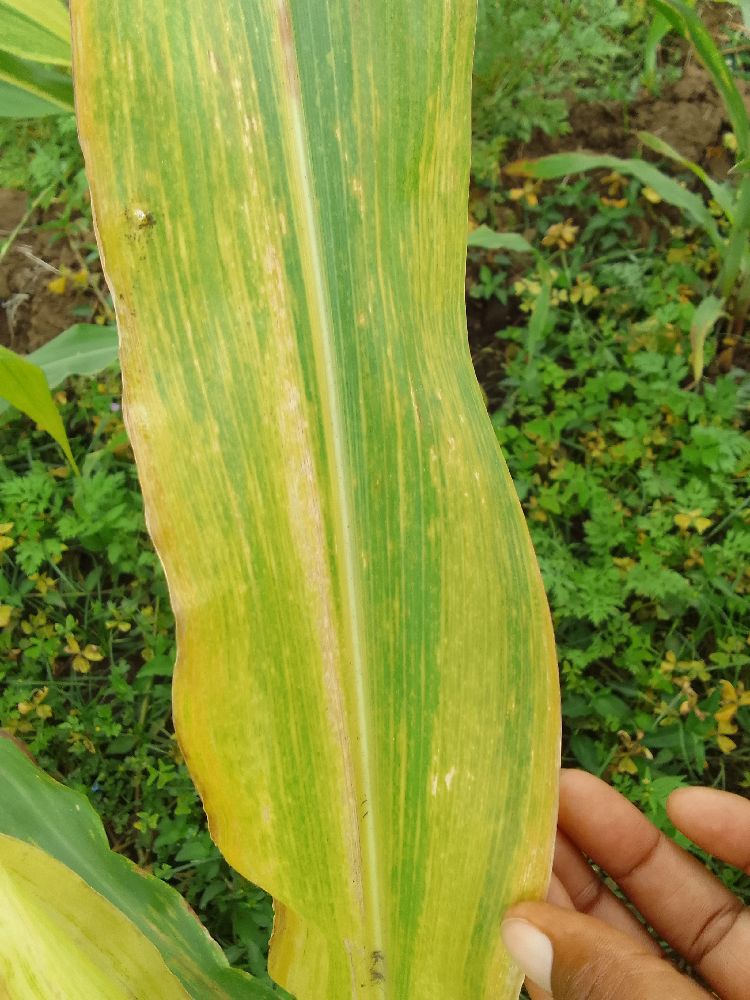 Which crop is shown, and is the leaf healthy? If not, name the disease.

maize, maize lethal necrosis
